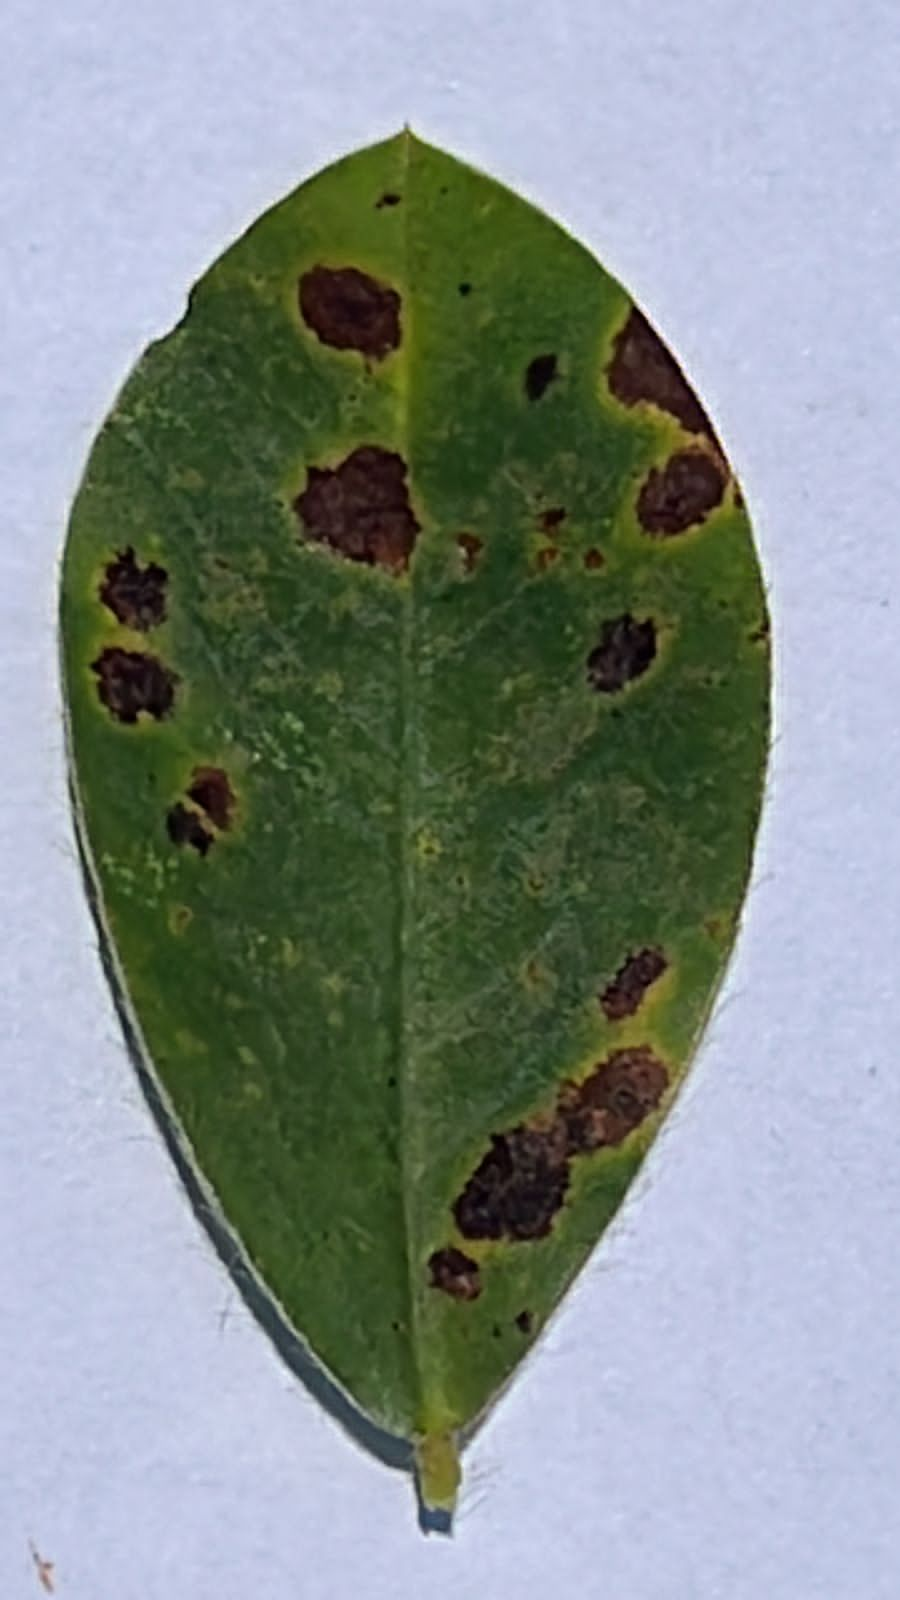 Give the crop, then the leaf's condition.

peanut, nothapassalora personata
